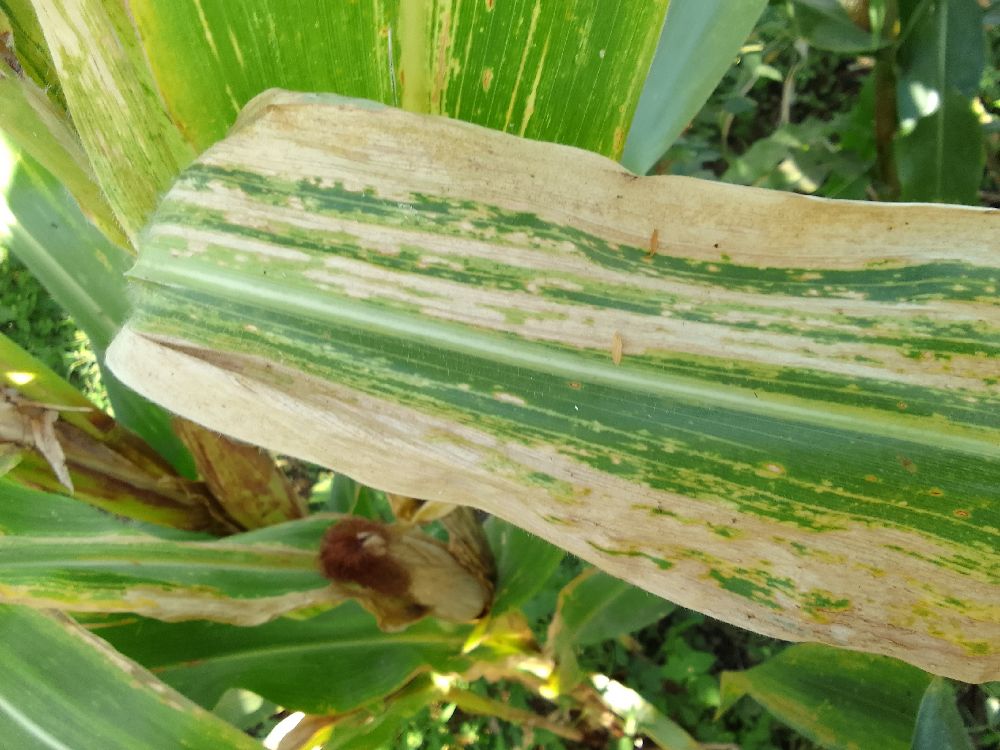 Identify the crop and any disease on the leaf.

maize, maize lethal necrosis
